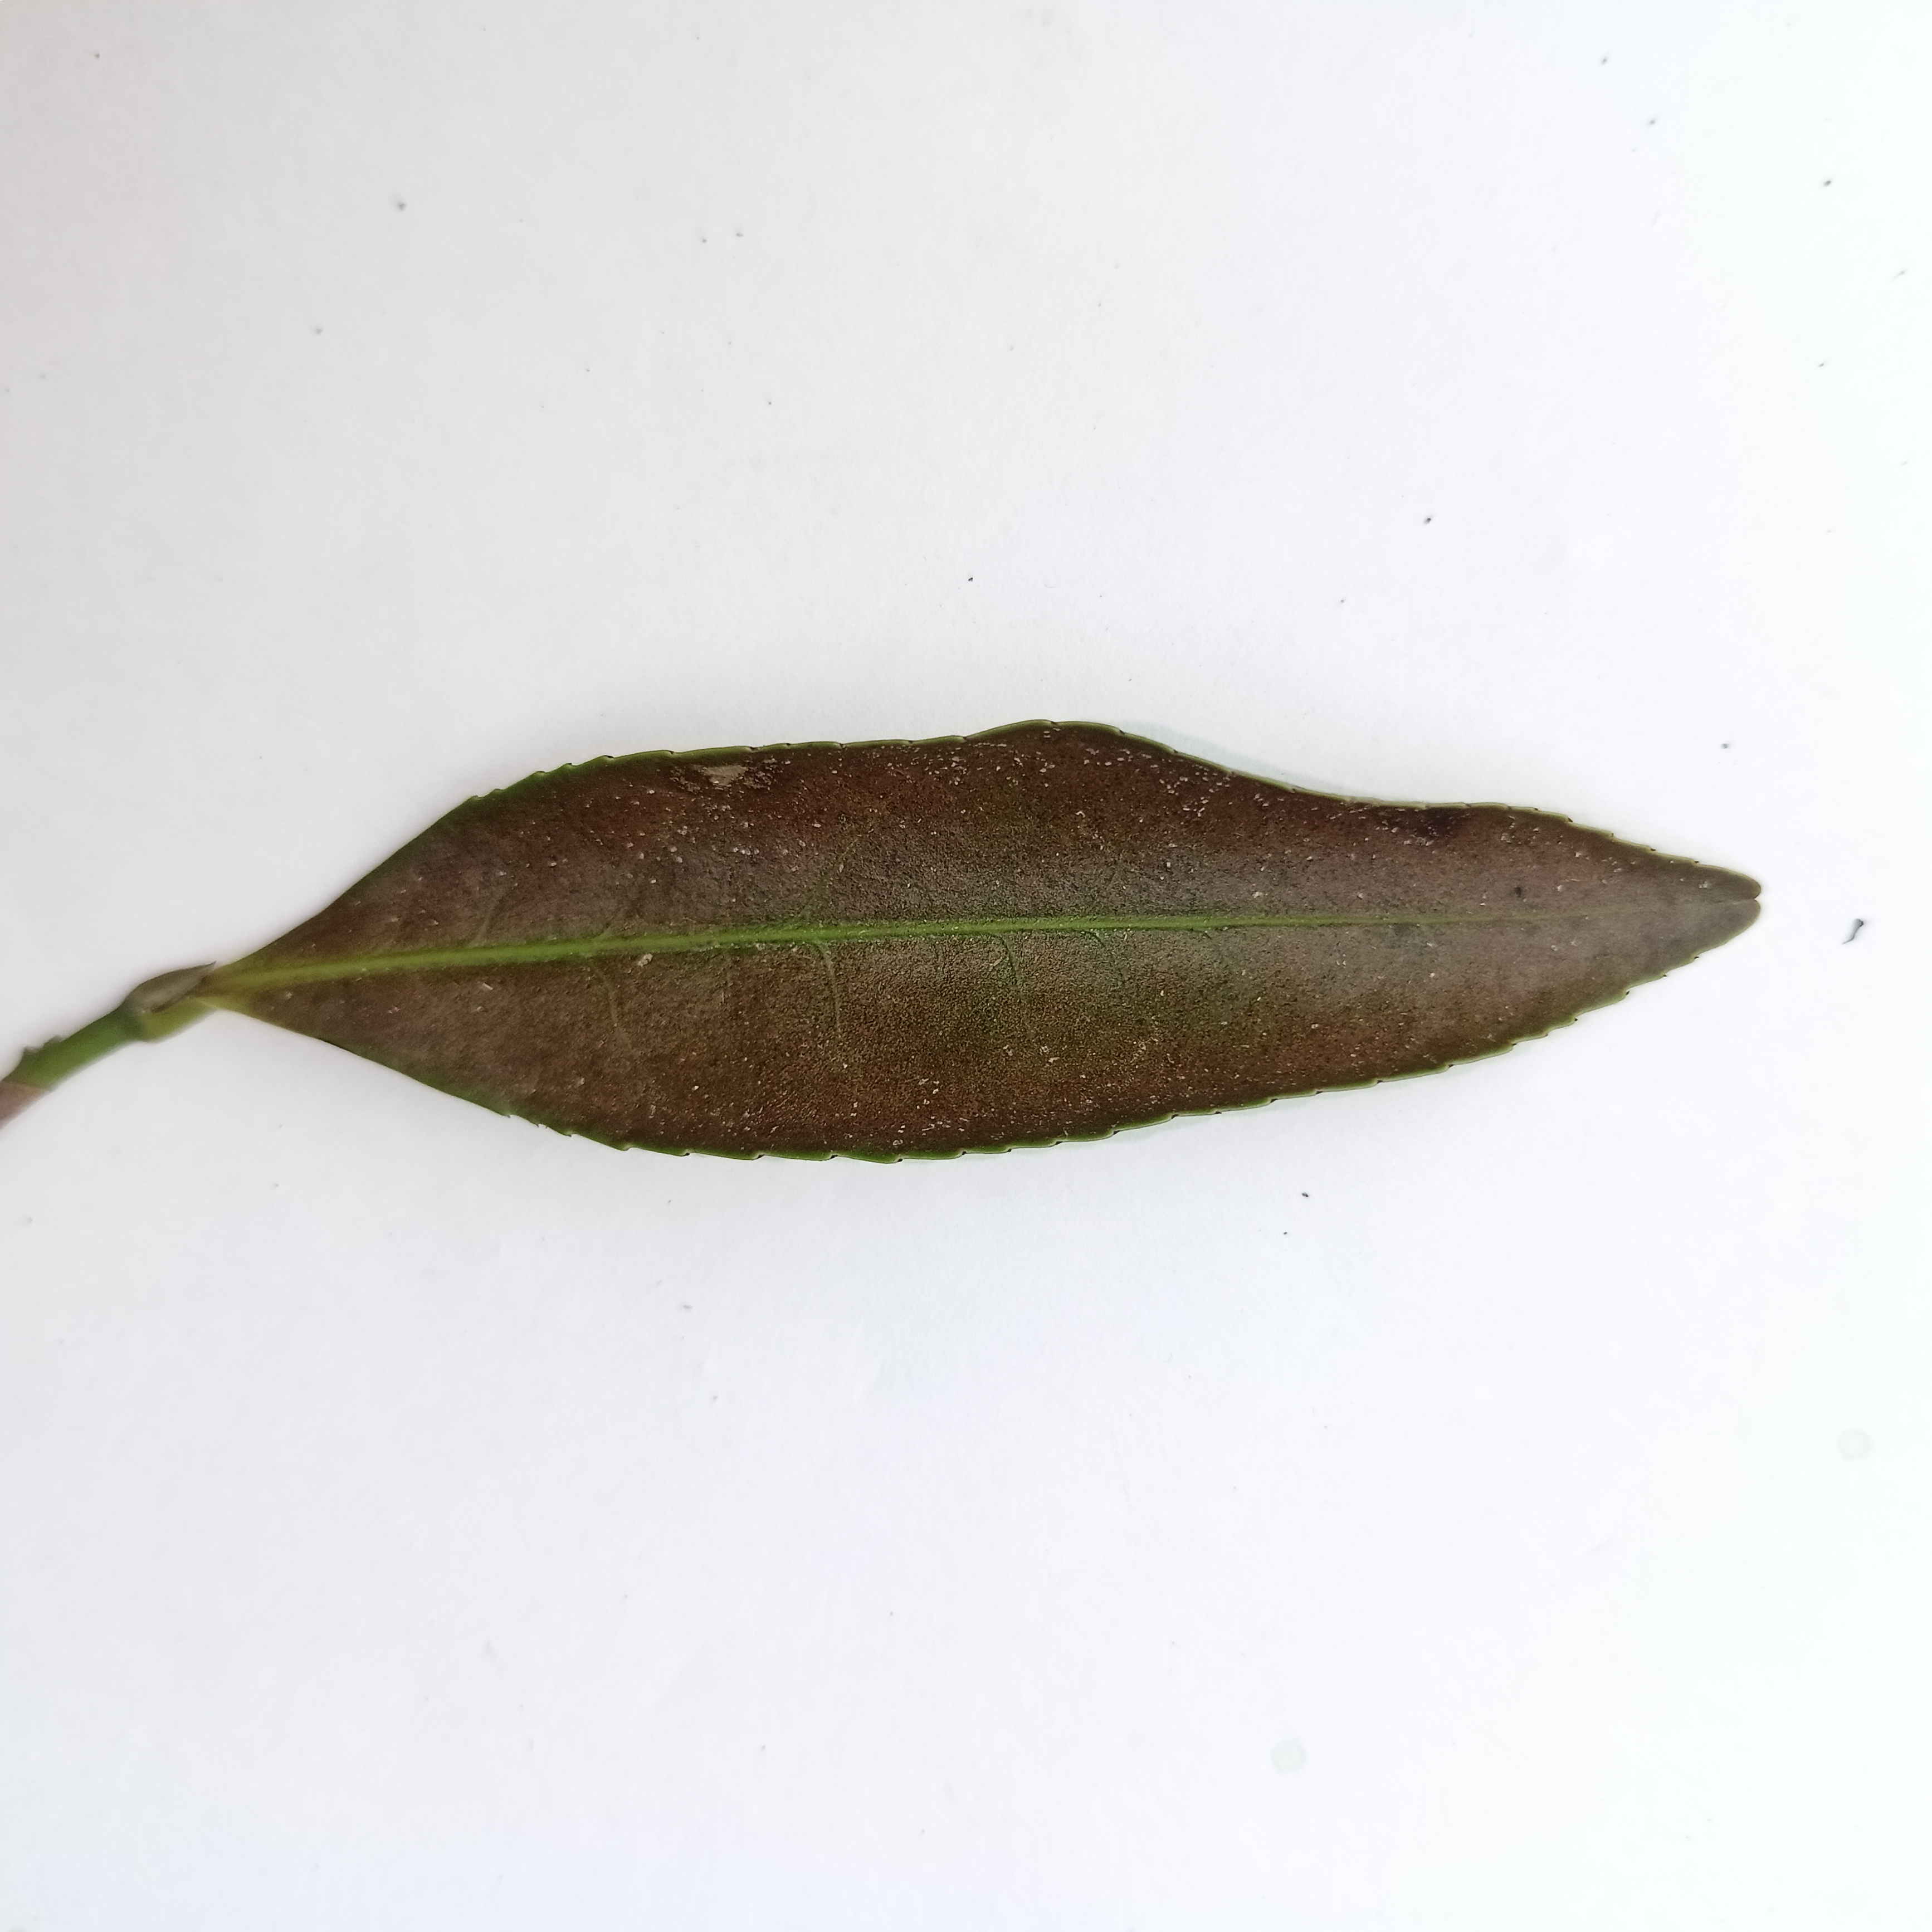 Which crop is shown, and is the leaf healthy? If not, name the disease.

tea, red rust
